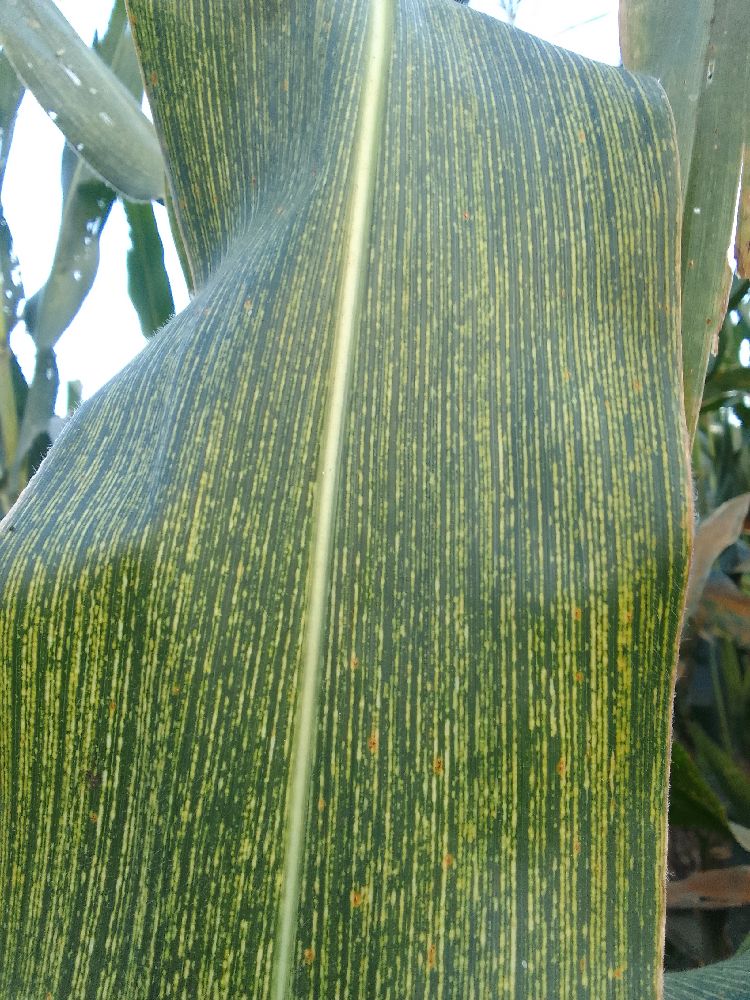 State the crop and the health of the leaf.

maize, maize streak virus
